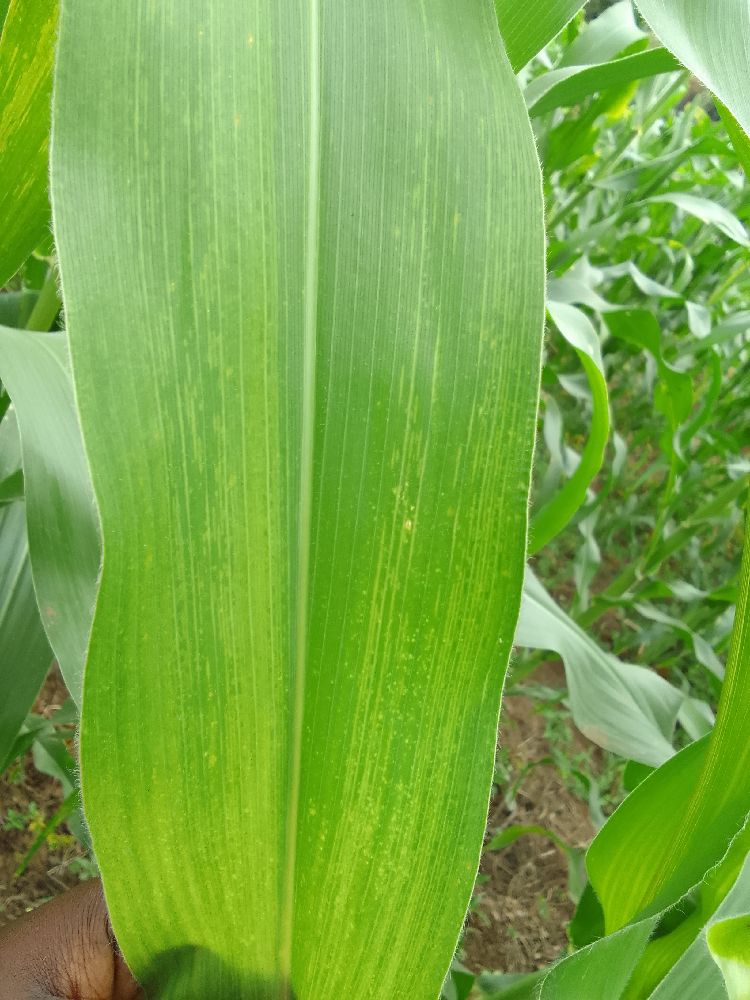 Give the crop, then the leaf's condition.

maize, maize lethal necrosis
